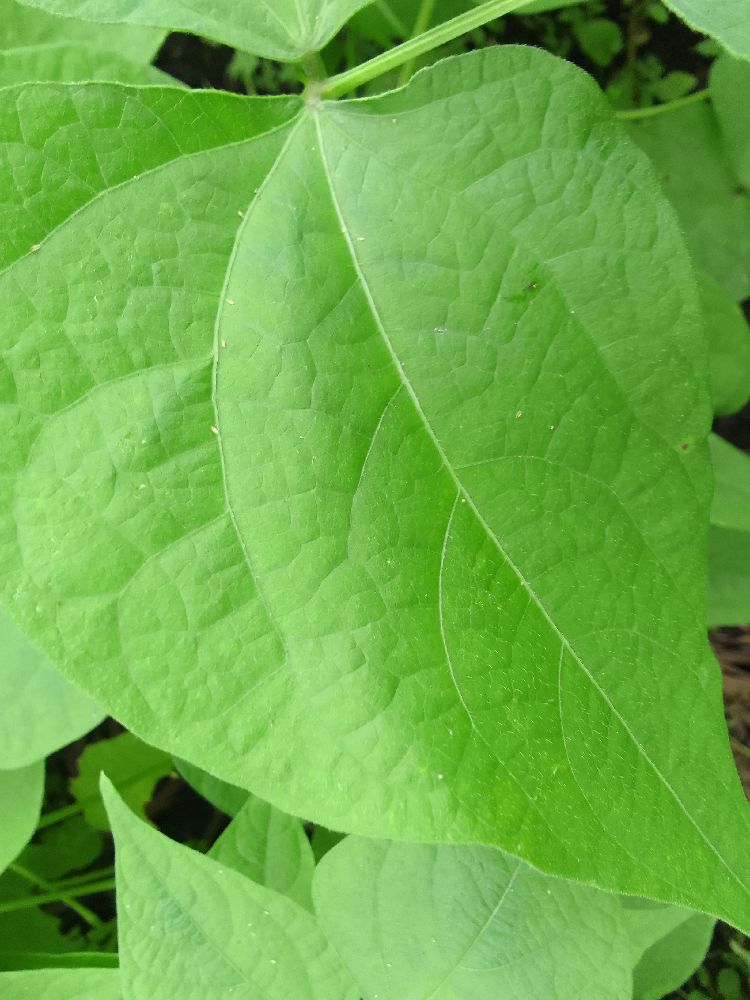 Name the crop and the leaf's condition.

common bean, healthy
